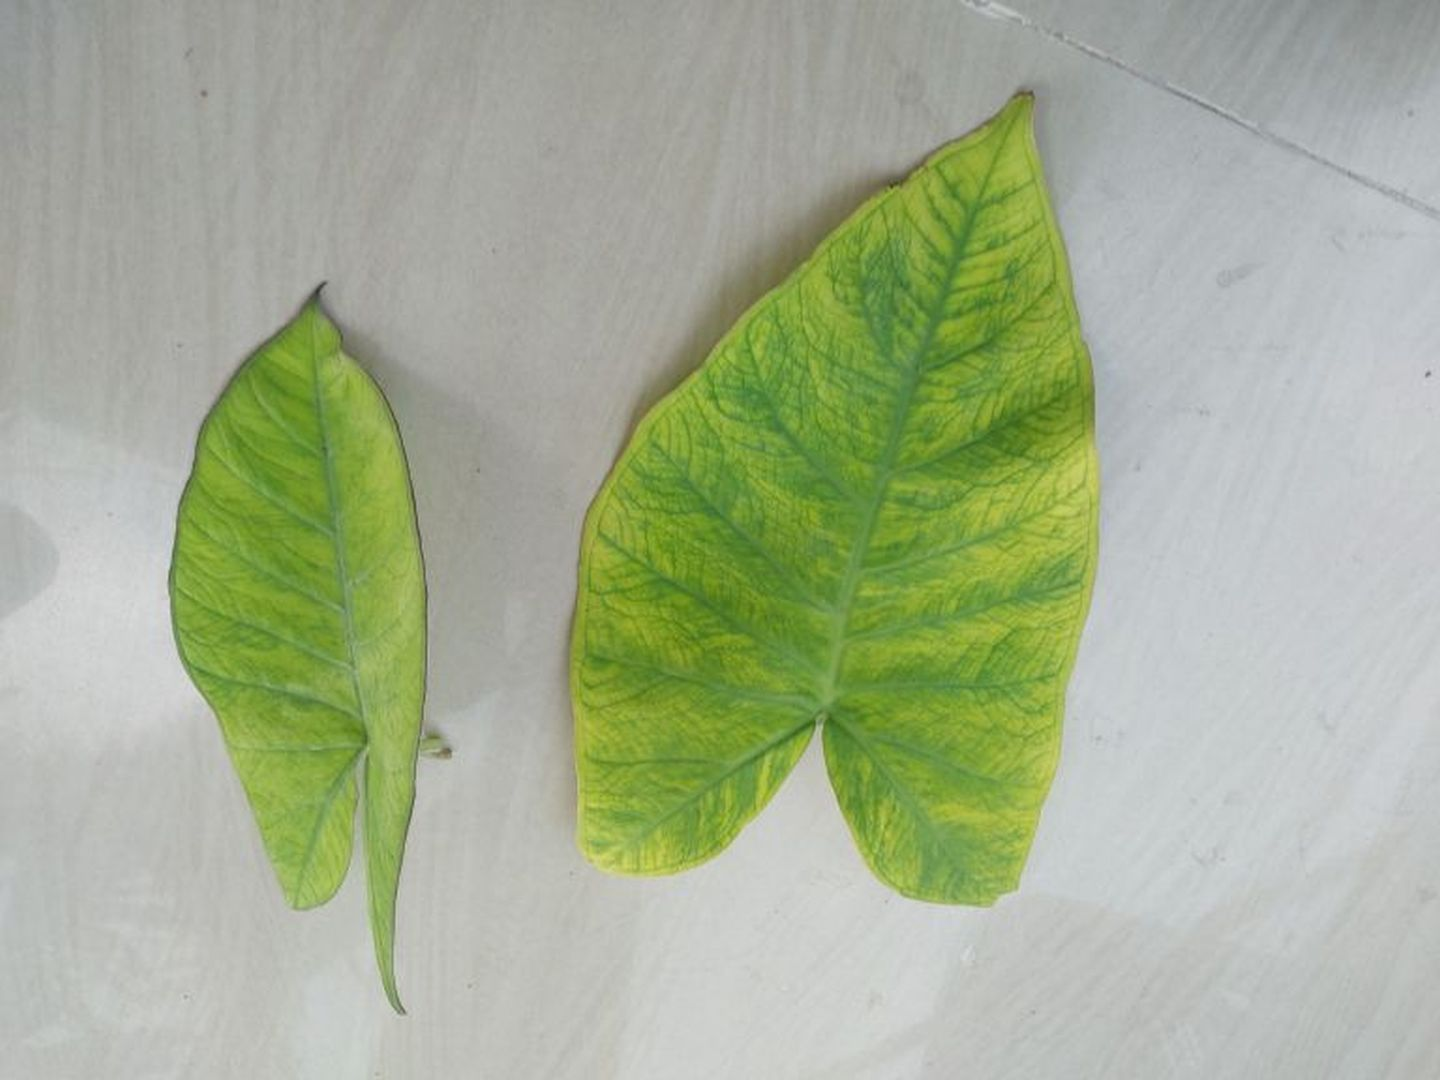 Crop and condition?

taro, mosaic
